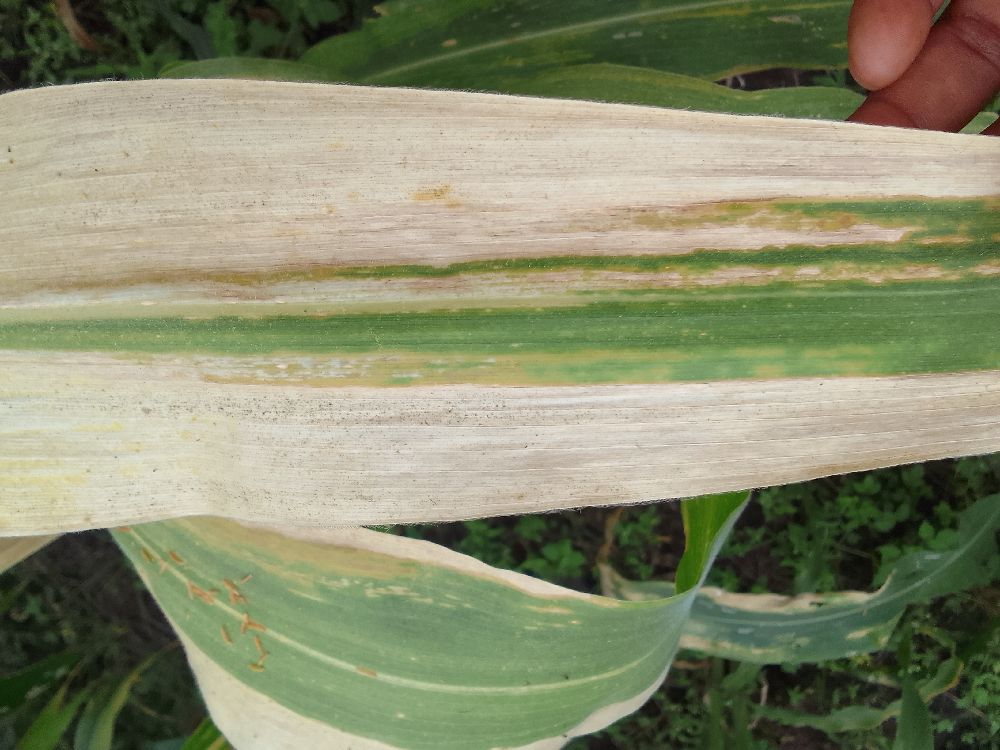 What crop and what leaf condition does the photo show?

maize, maize lethal necrosis
